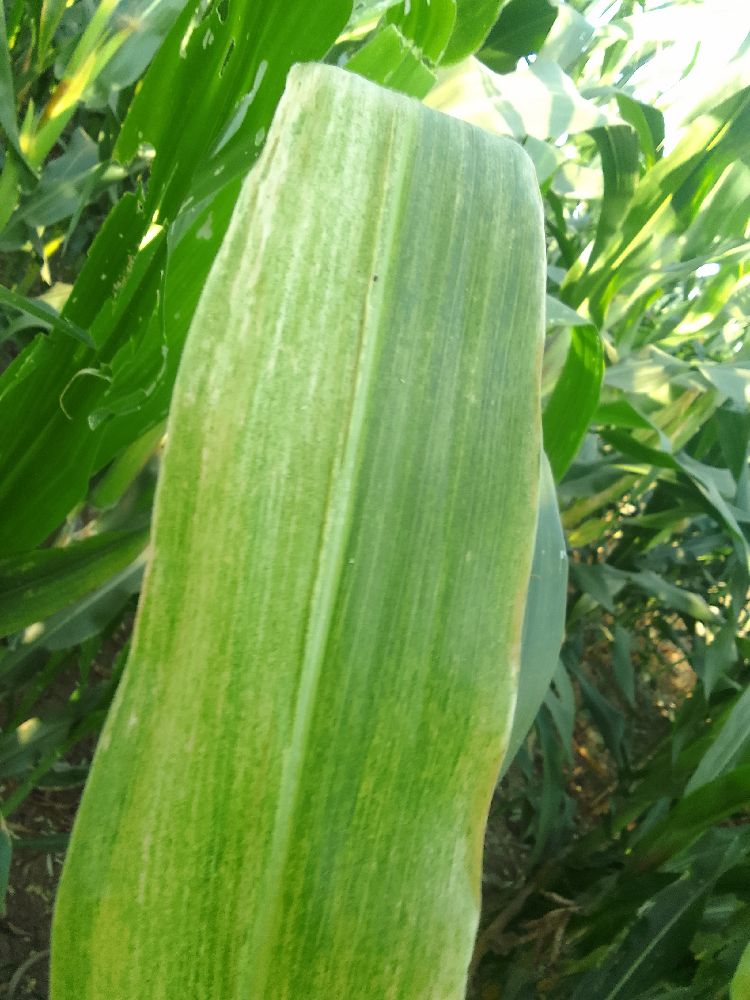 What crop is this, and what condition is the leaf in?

maize, maize lethal necrosis
